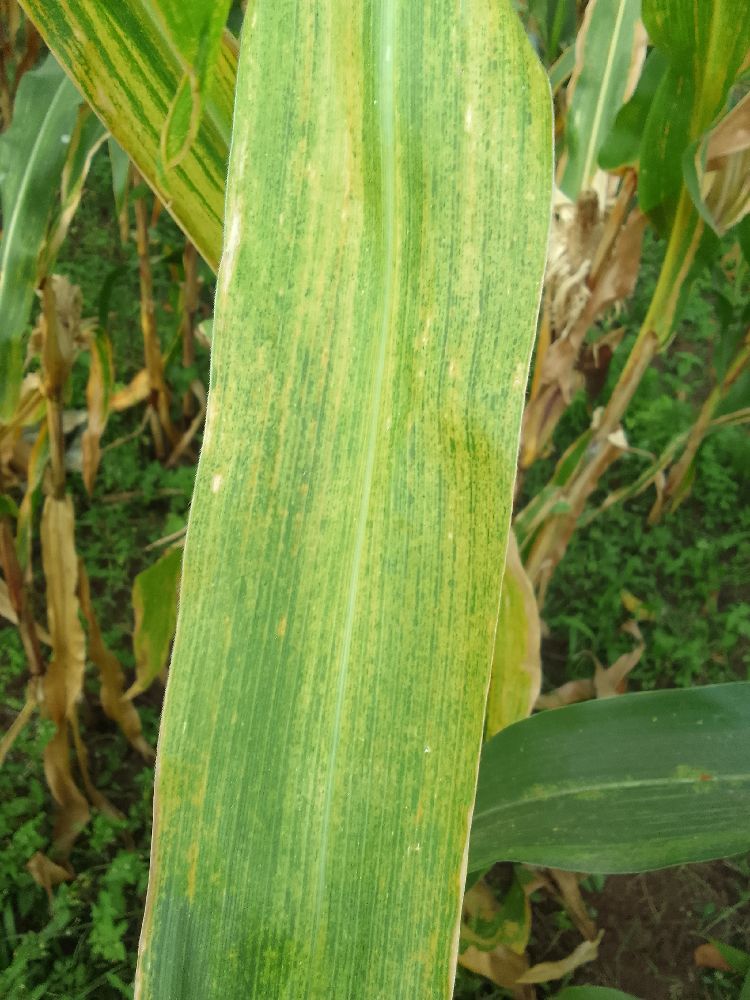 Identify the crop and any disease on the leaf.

maize, maize lethal necrosis
